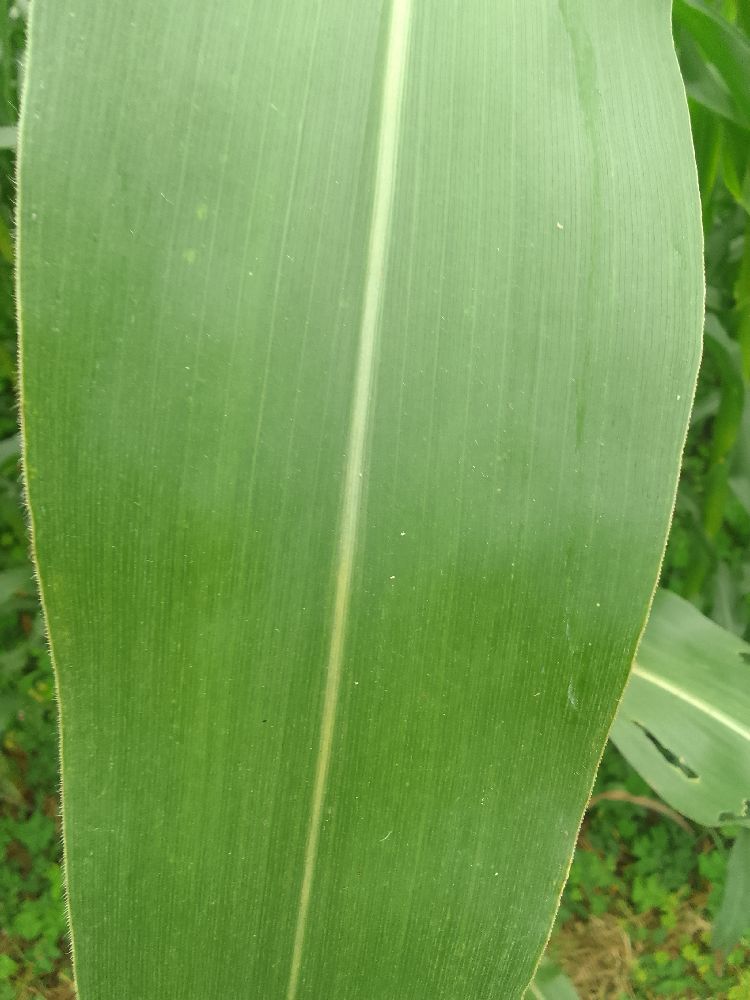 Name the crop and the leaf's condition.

maize, healthy
